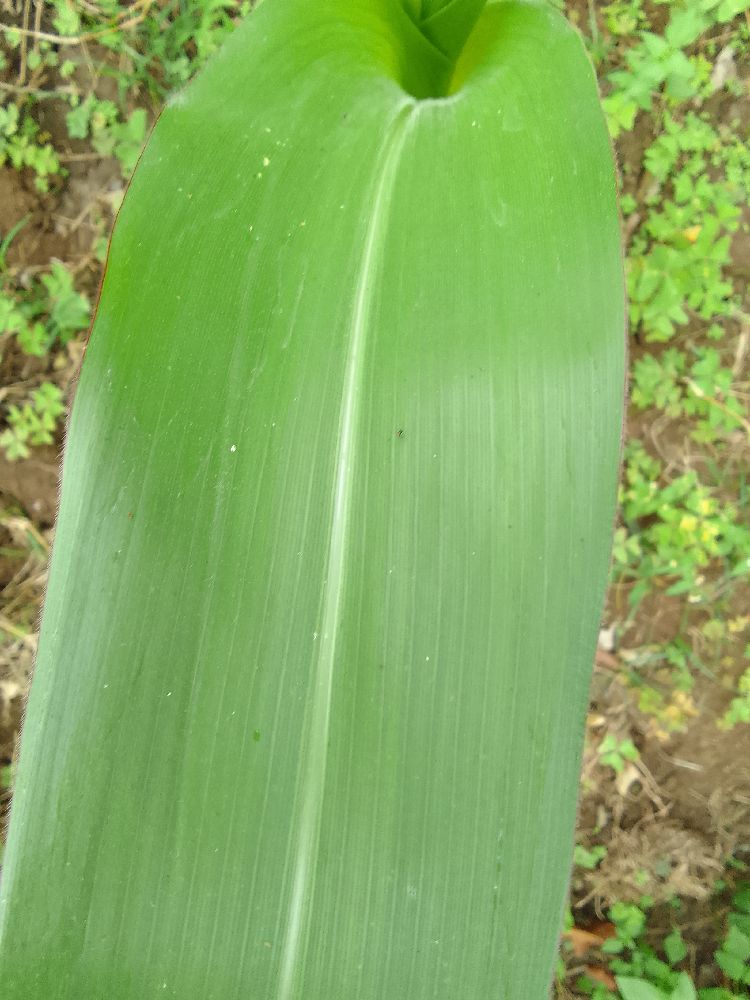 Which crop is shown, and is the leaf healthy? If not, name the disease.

maize, healthy
